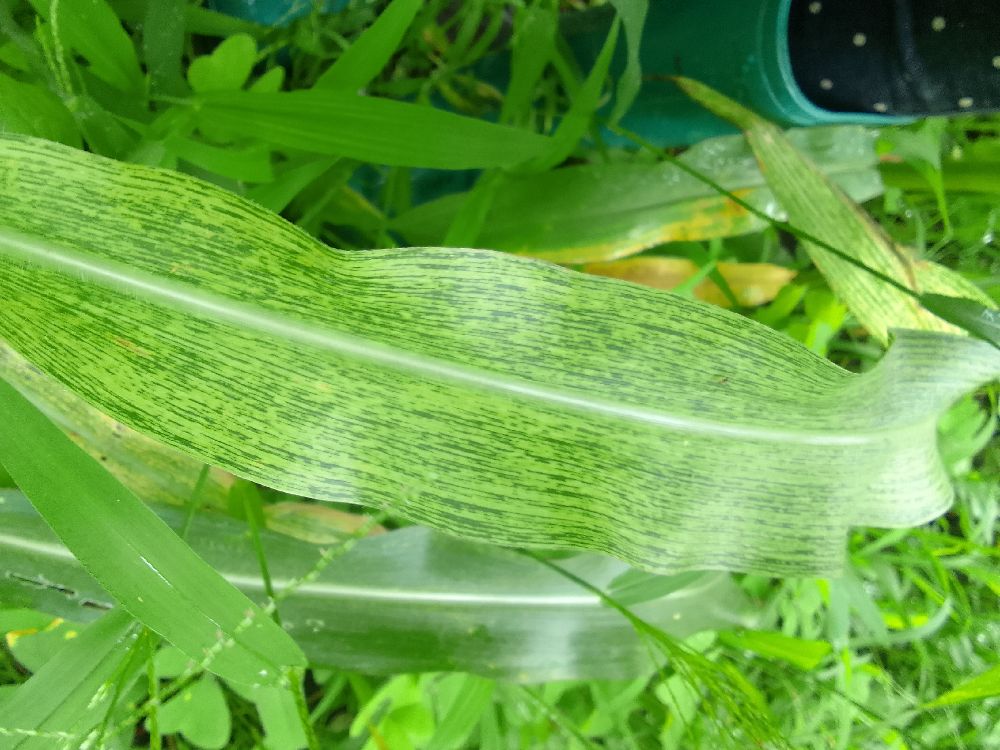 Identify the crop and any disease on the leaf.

maize, maize streak virus
